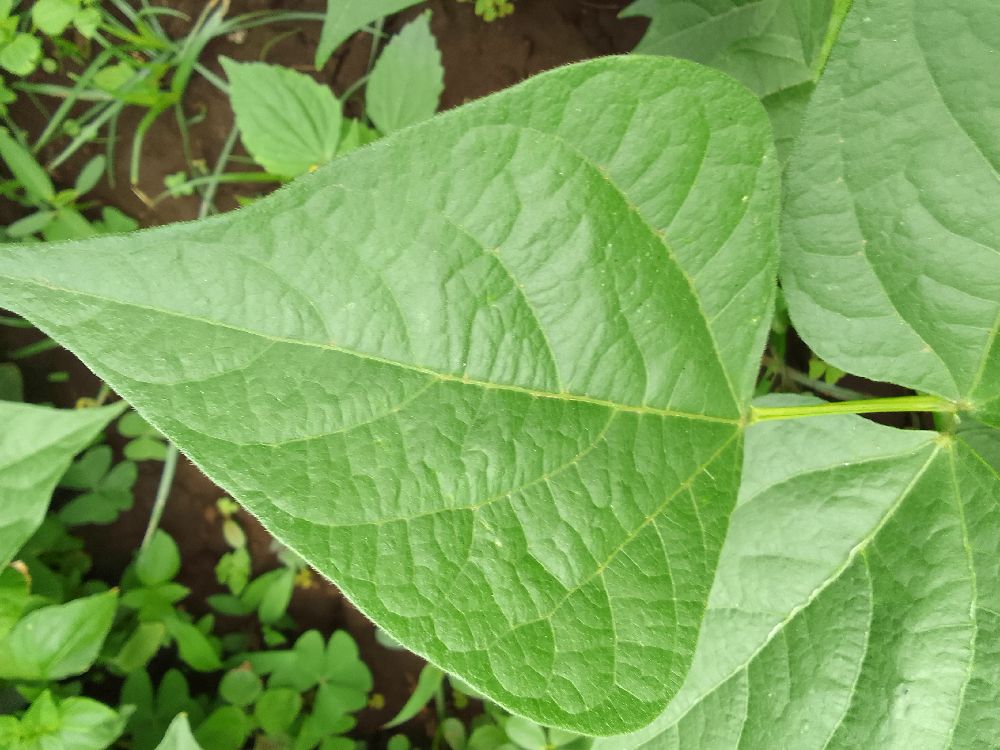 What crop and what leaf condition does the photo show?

common bean, healthy
